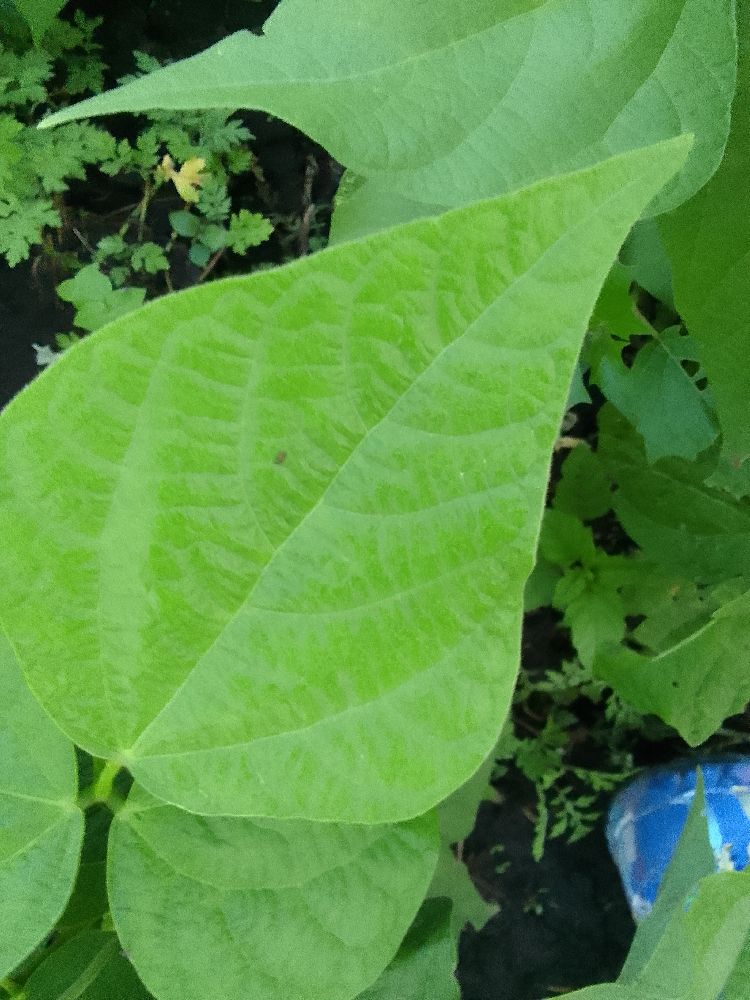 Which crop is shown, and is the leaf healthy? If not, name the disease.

common bean, healthy
